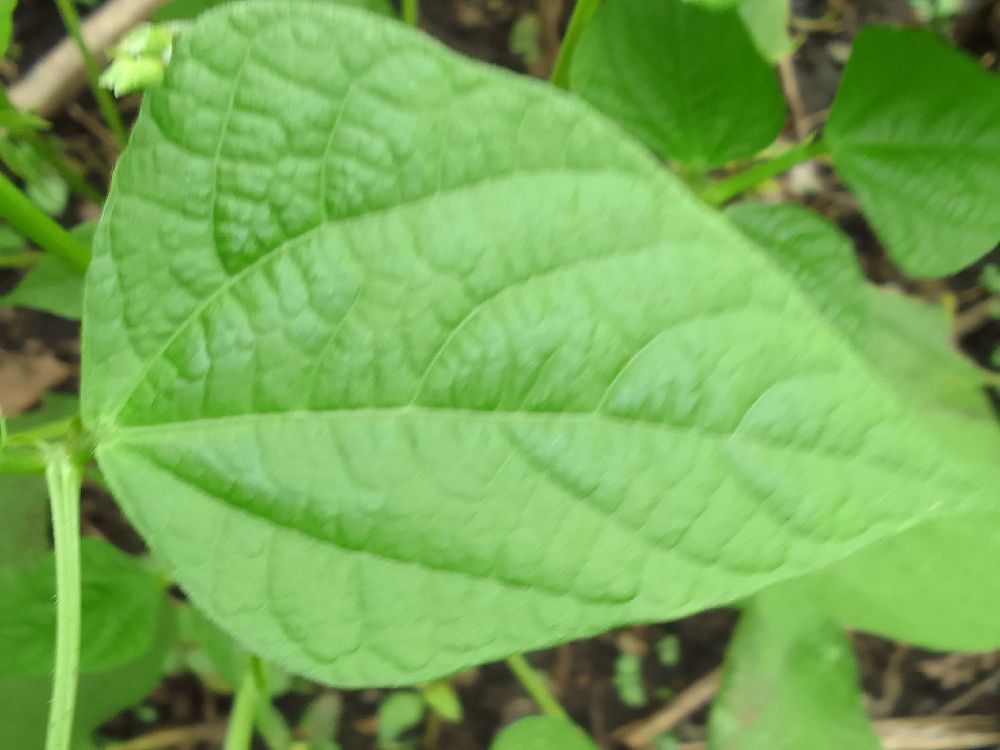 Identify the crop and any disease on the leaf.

common bean, healthy
